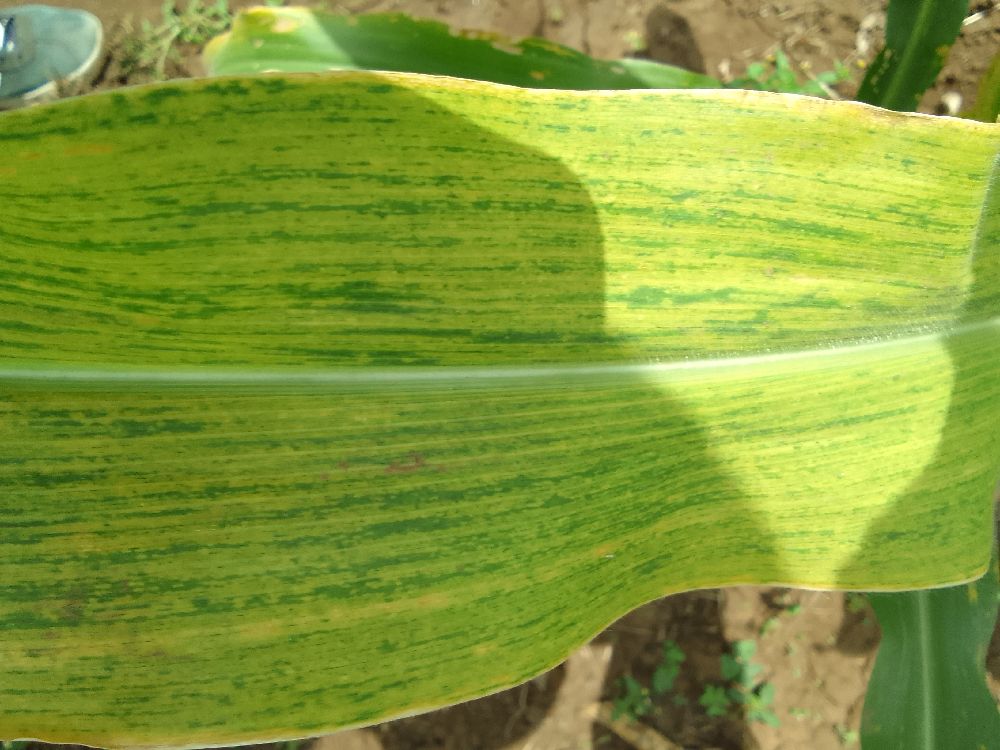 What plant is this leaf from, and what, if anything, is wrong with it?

maize, maize lethal necrosis
